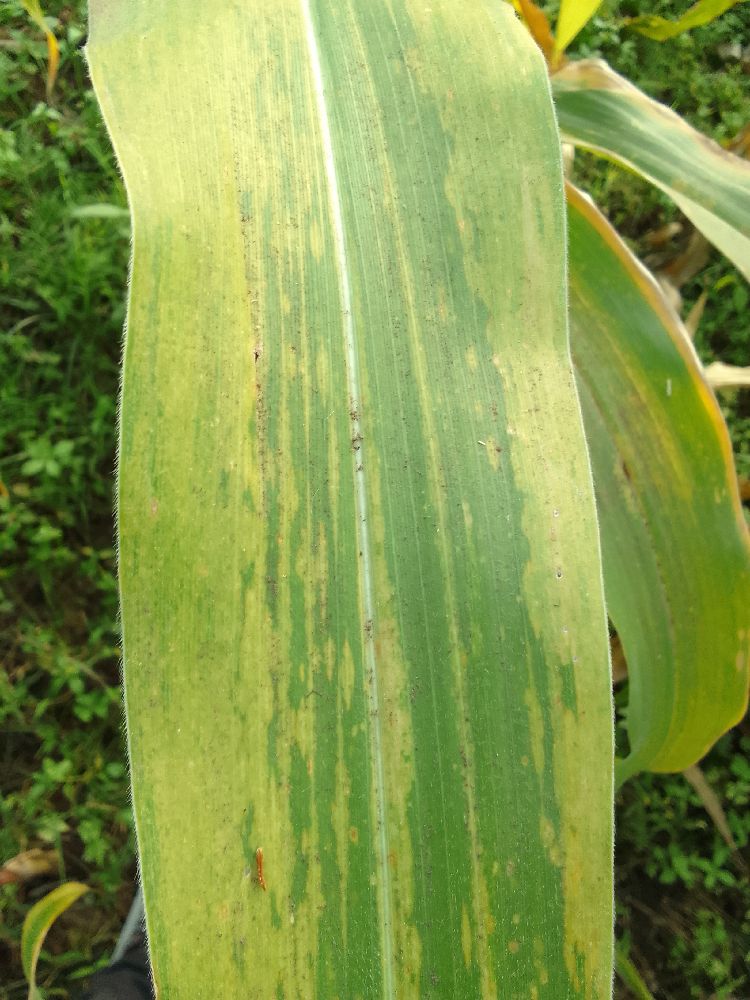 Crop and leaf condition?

maize, maize lethal necrosis
